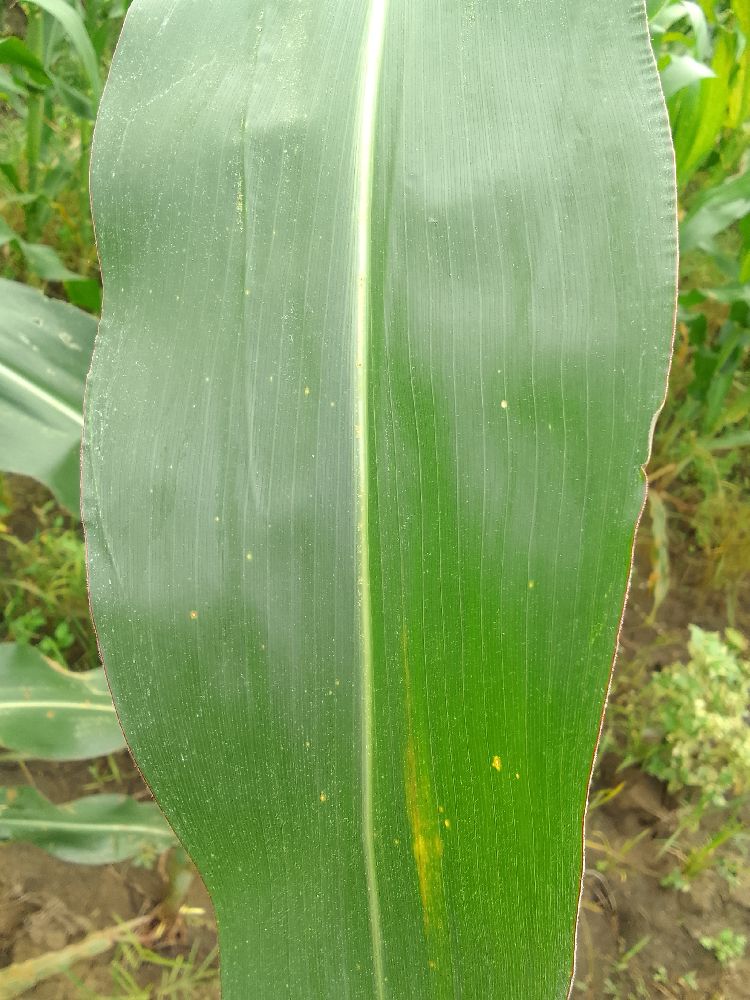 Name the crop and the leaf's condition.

maize, healthy
